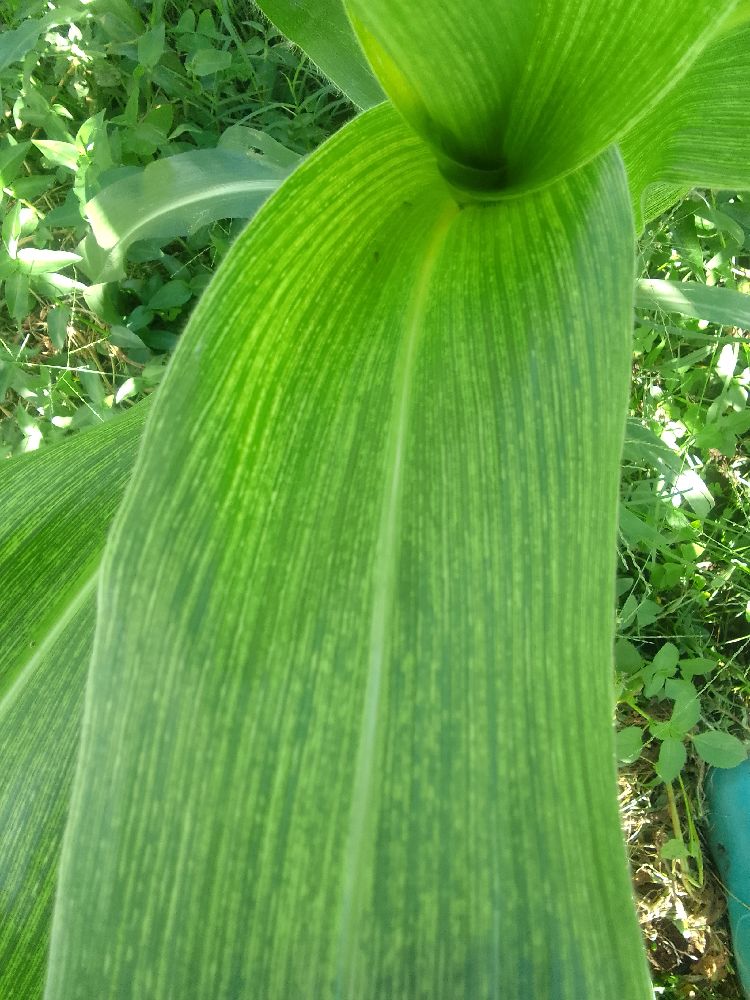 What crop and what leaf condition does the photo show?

maize, maize streak virus
